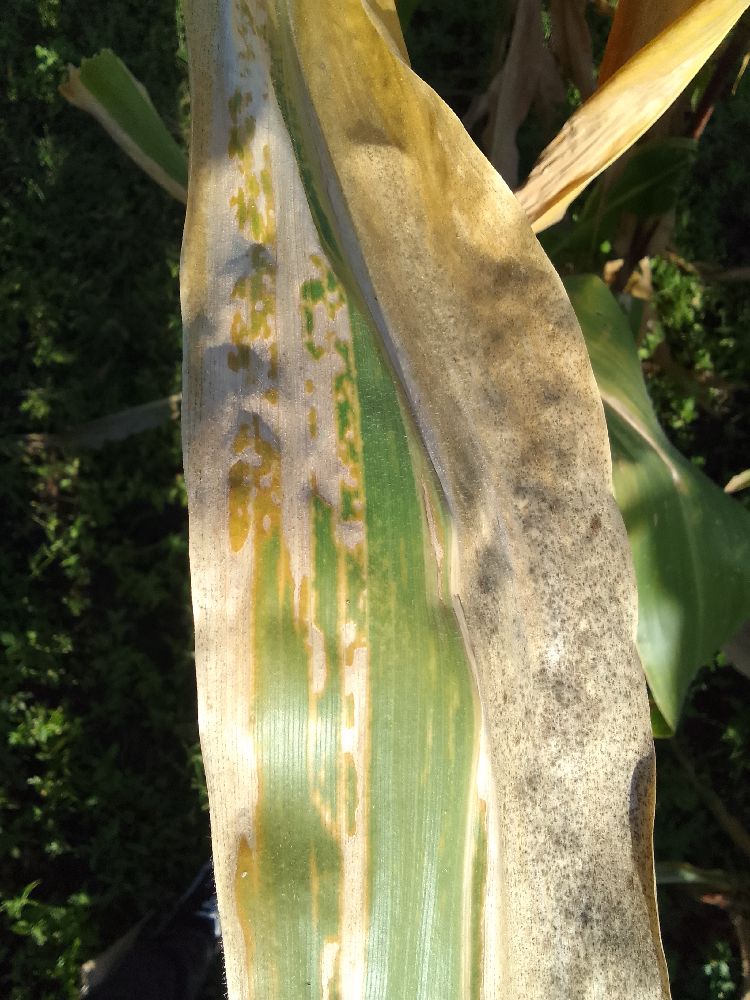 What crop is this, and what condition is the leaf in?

maize, maize lethal necrosis
